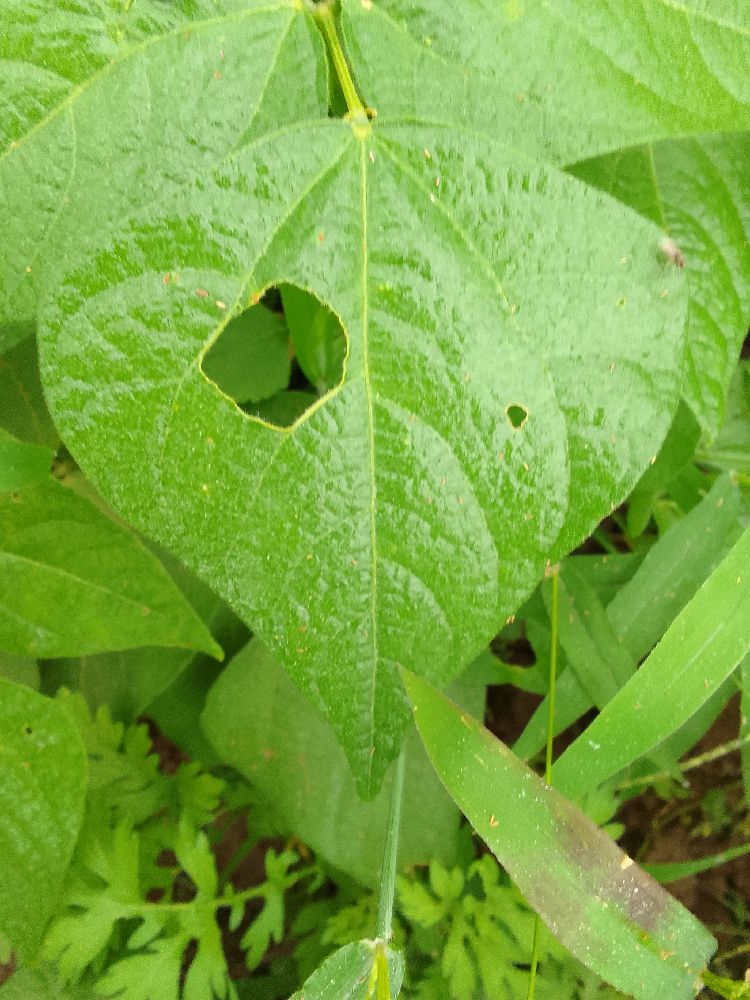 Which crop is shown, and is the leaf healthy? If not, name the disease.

common bean, healthy
